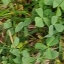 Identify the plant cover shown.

unstructured weed
